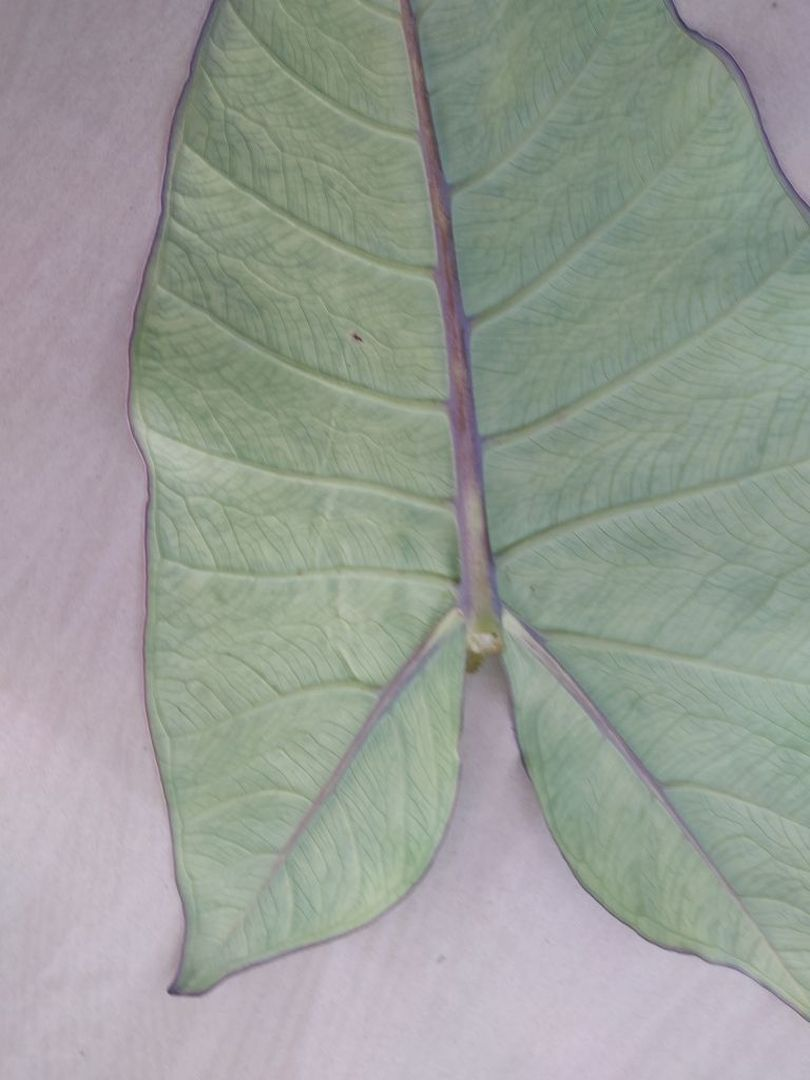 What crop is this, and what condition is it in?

taro, mosaic
